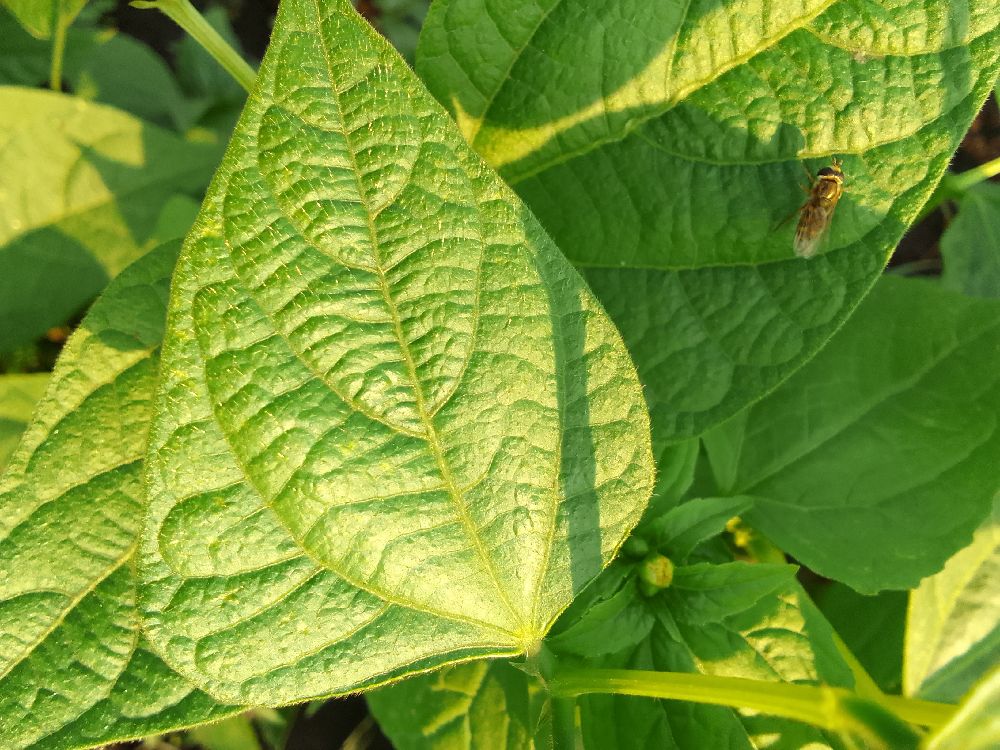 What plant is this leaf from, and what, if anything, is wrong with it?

common bean, healthy
